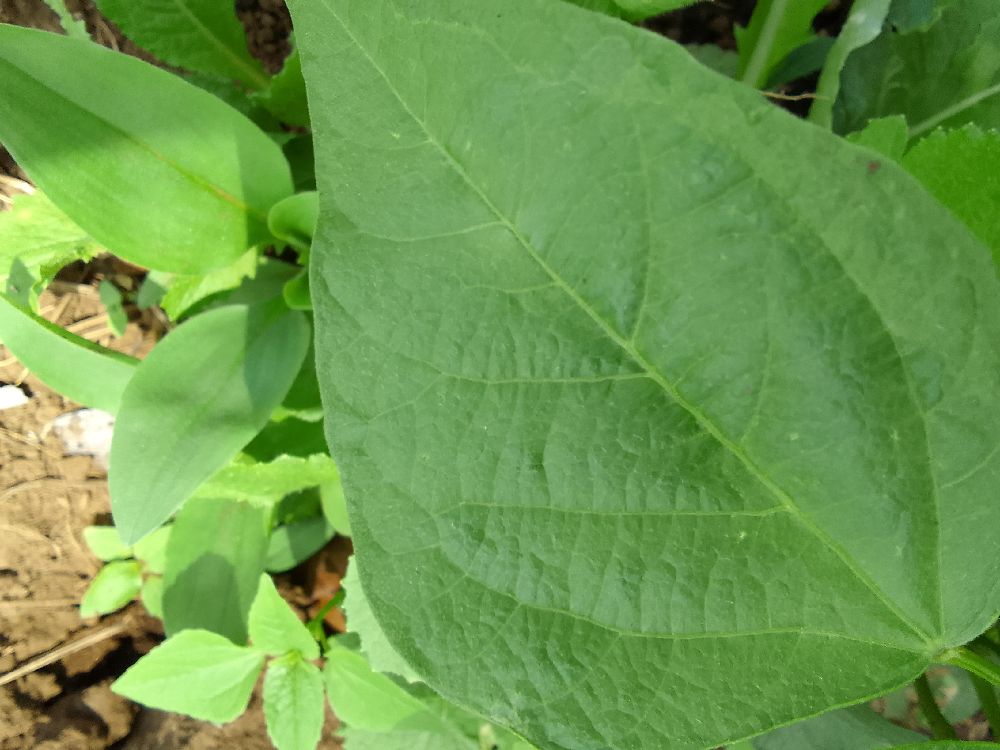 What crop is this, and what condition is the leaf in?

common bean, healthy
